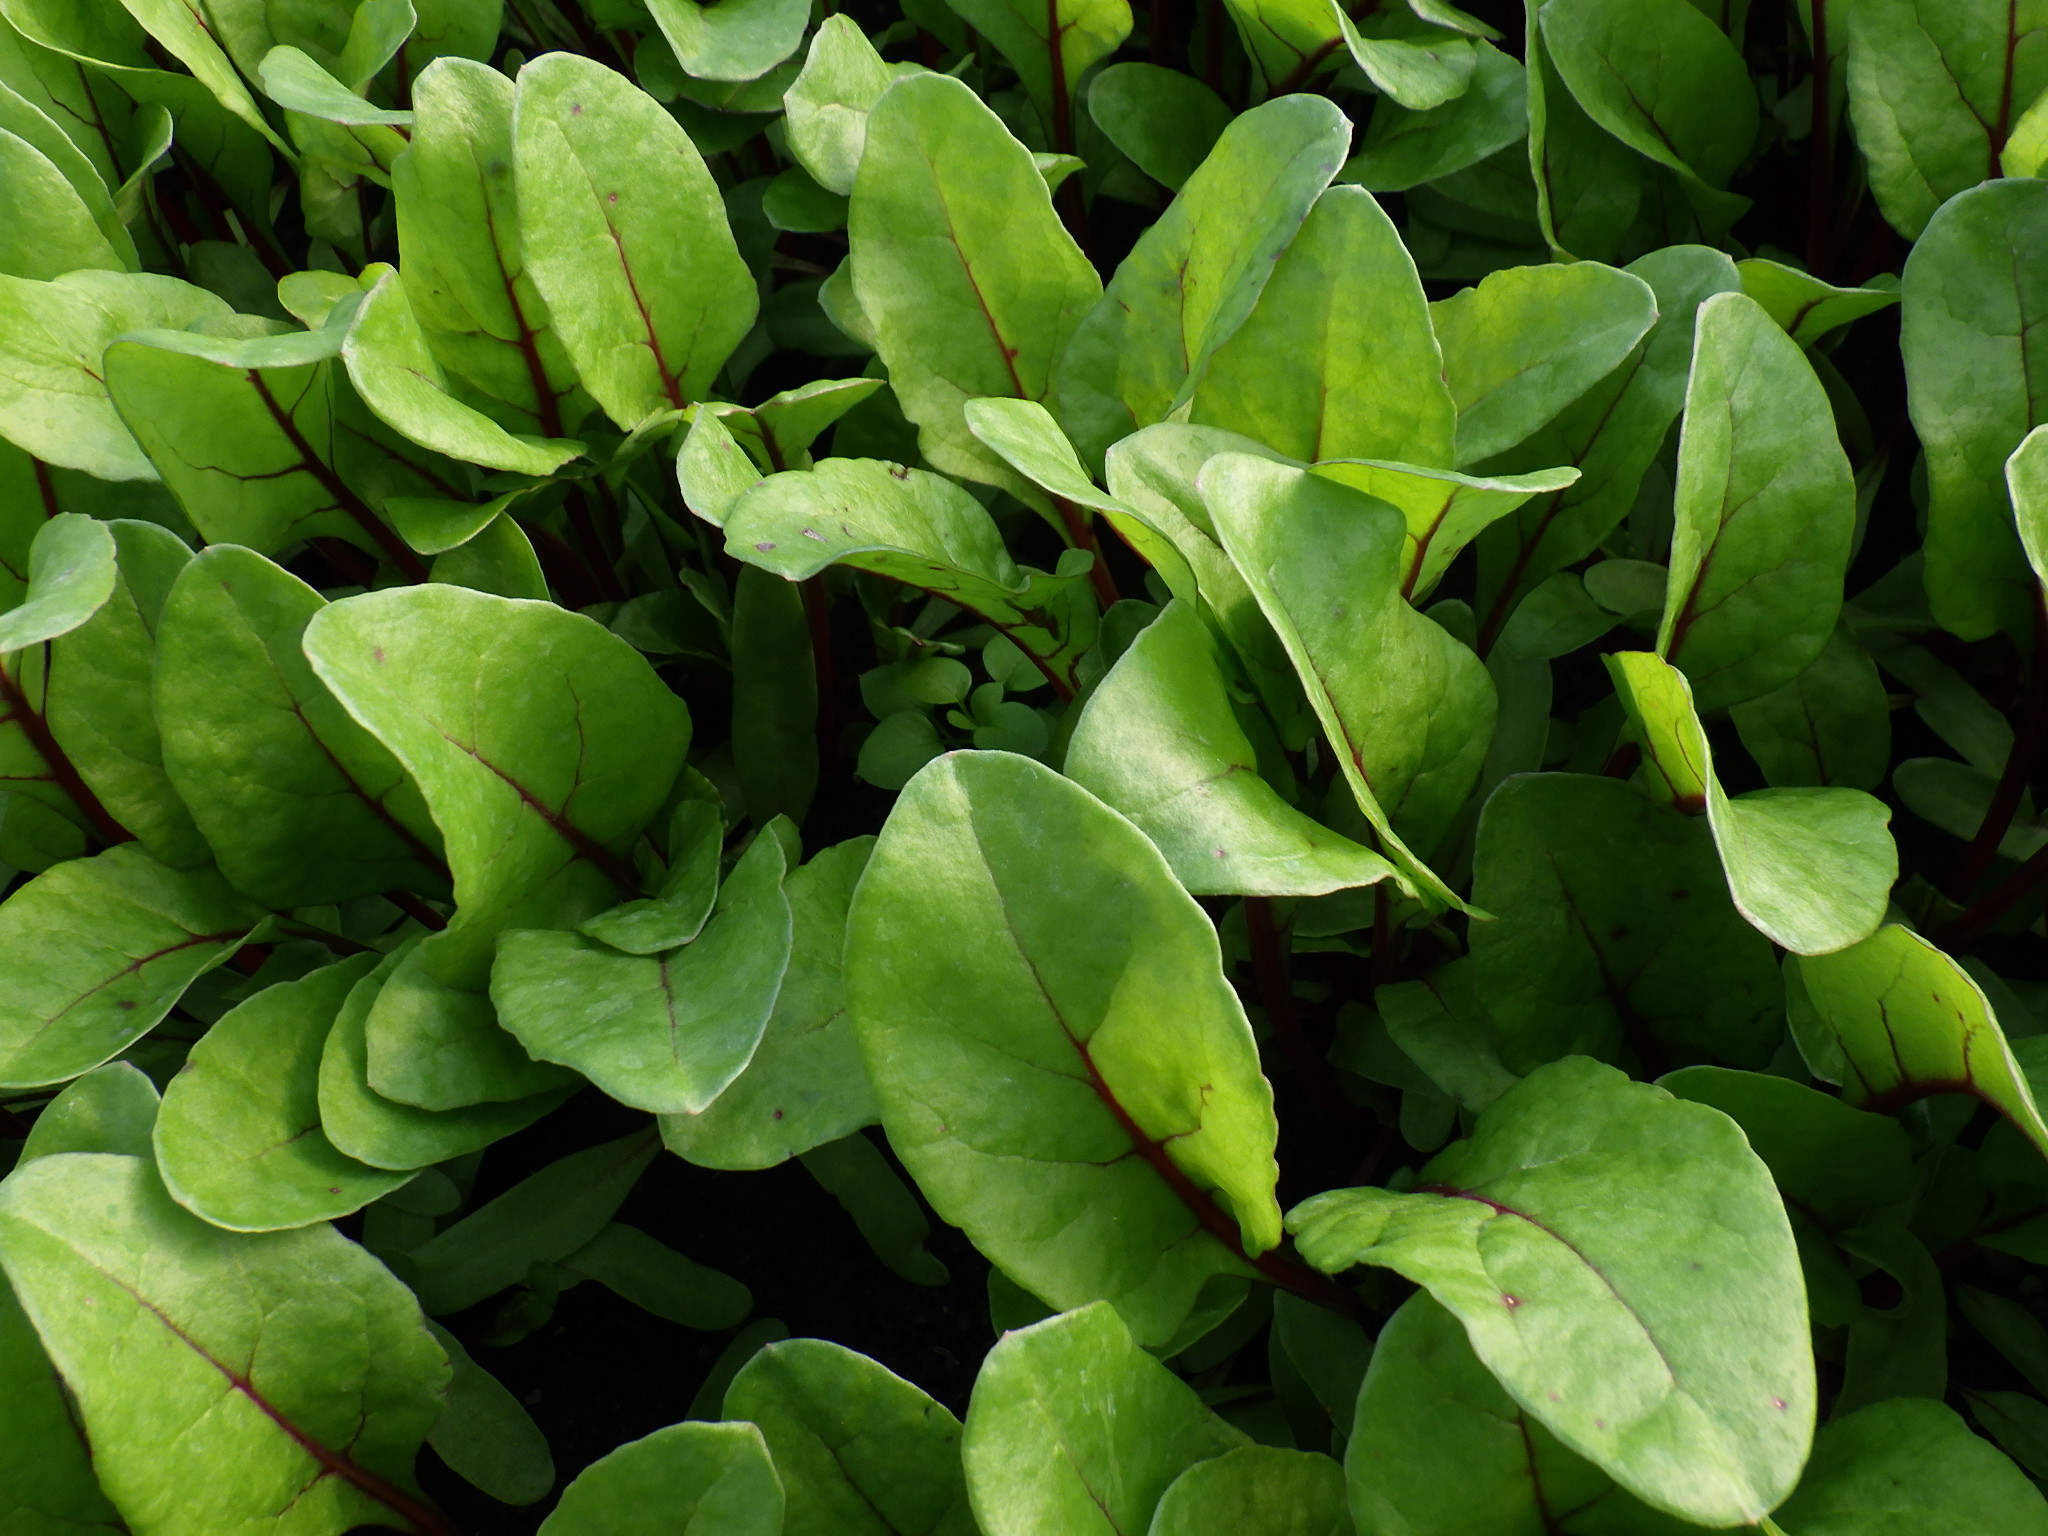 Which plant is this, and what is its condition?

chard, cercospora
